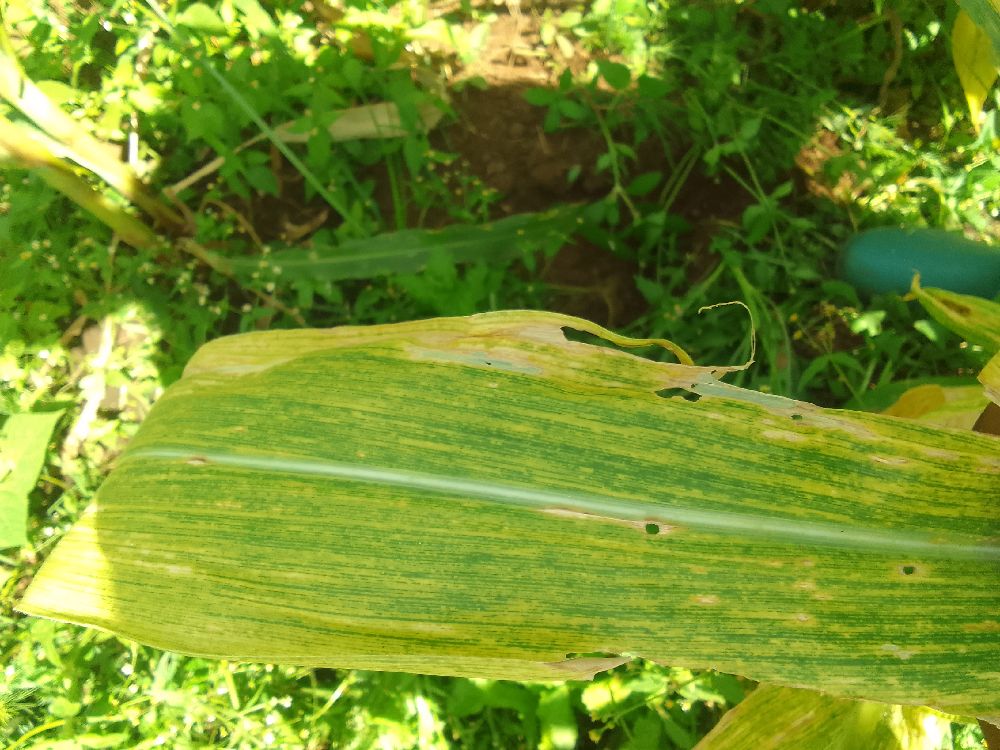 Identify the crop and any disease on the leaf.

maize, maize lethal necrosis
